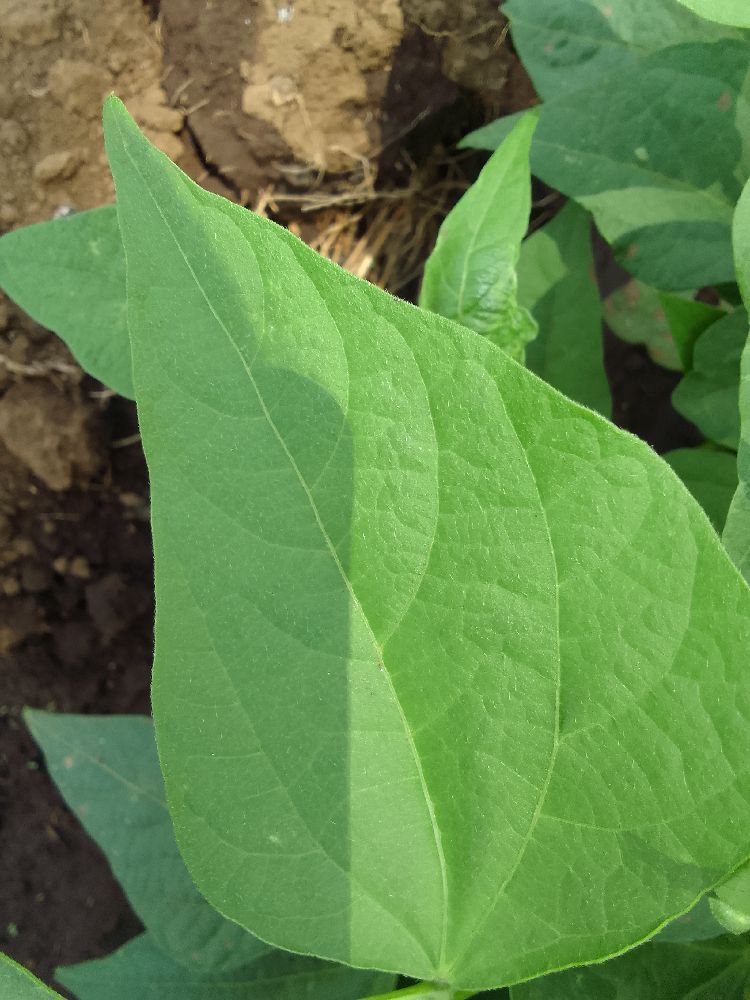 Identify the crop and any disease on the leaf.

common bean, healthy
